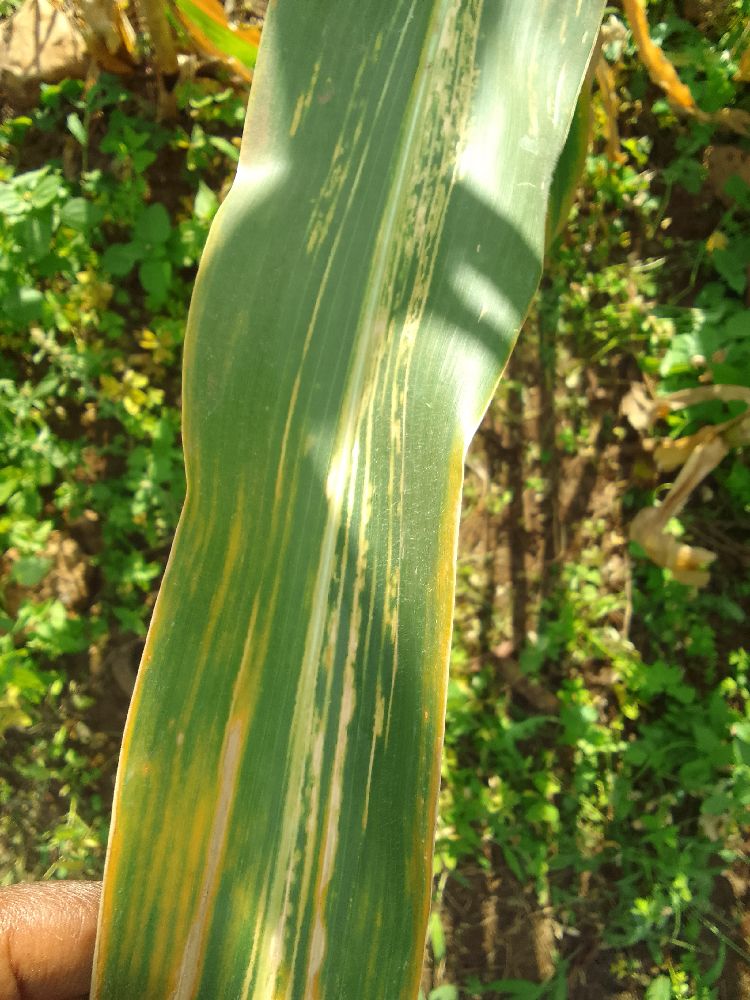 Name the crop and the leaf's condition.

maize, maize lethal necrosis
